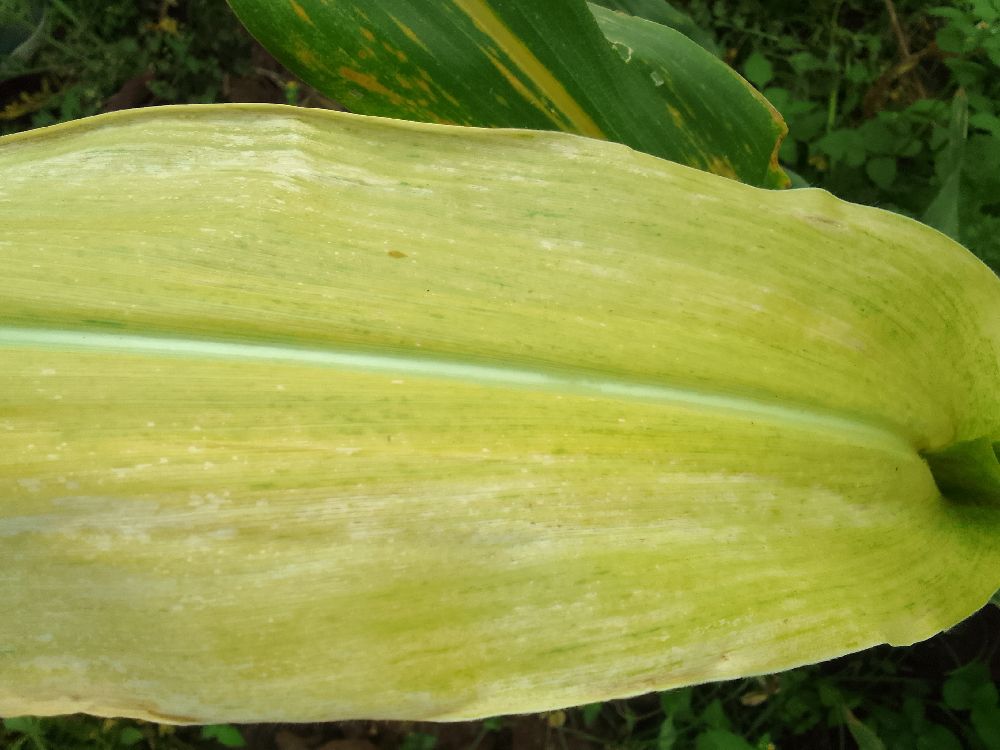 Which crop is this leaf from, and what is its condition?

maize, maize lethal necrosis
